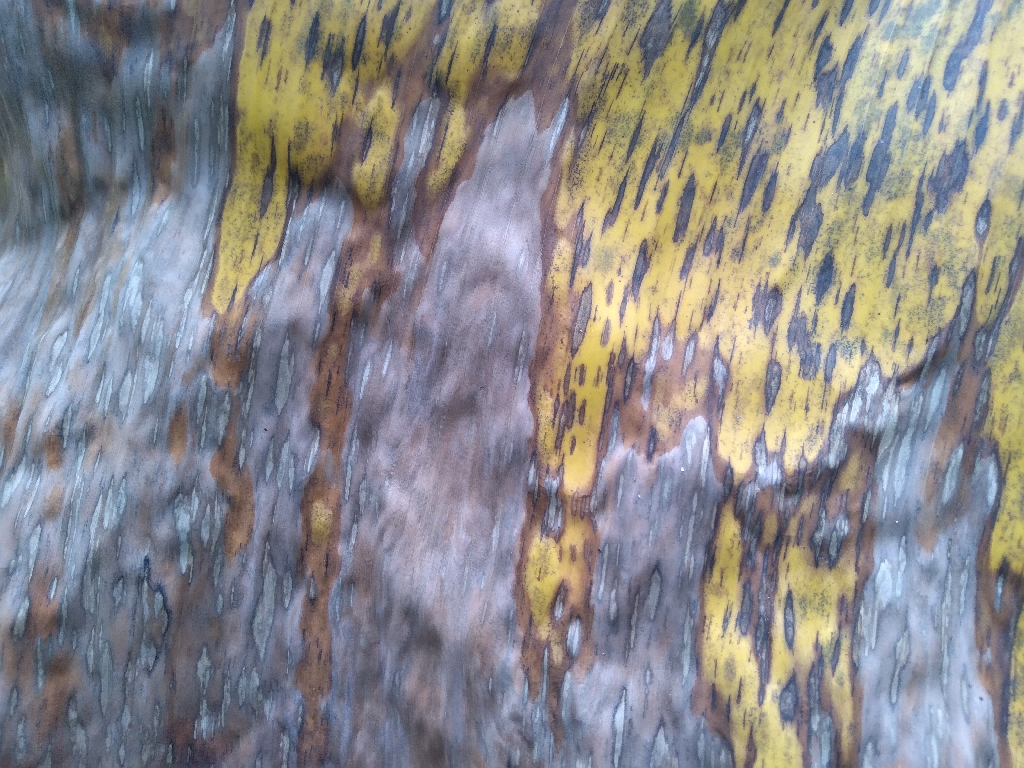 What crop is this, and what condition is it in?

banana, black sigatoka
